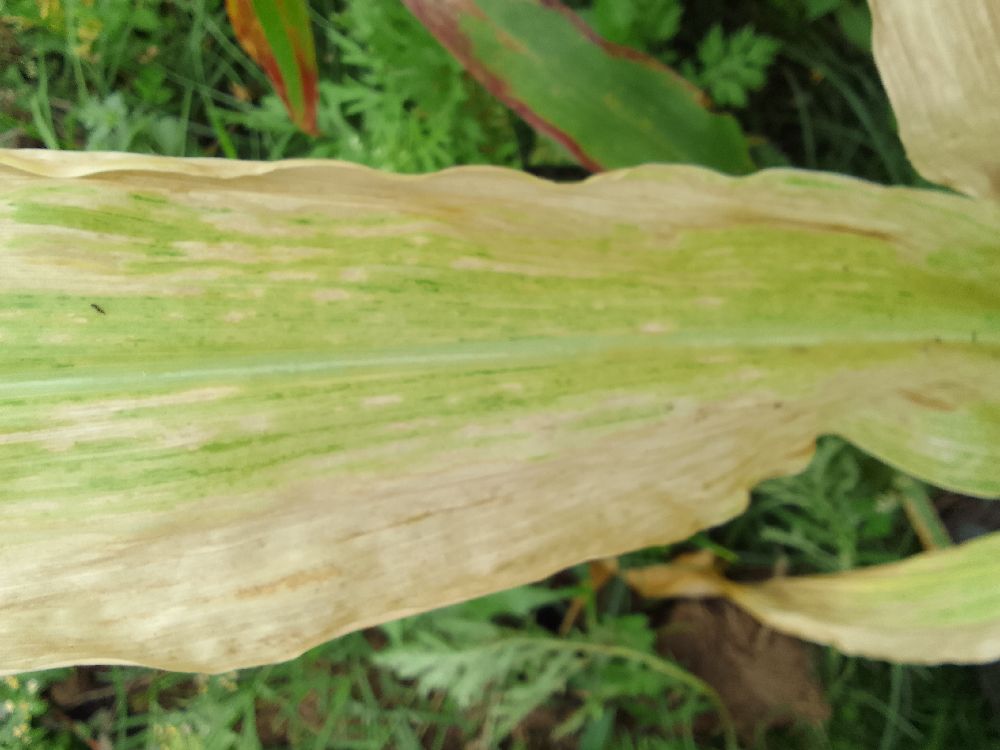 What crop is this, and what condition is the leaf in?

maize, maize lethal necrosis
